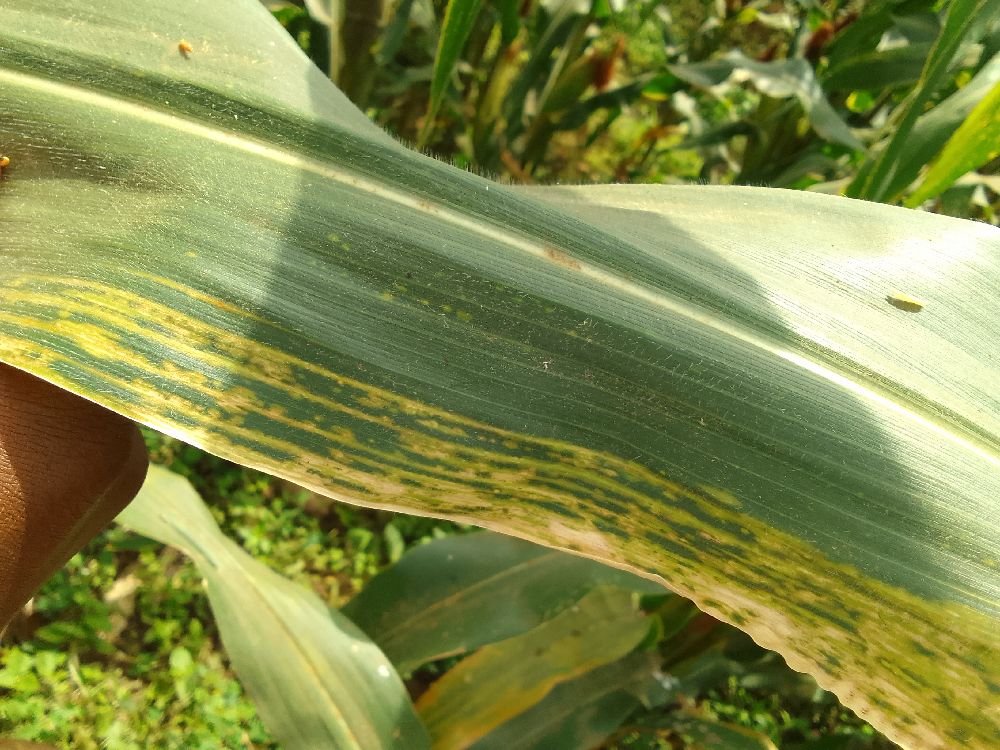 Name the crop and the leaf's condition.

maize, maize lethal necrosis
